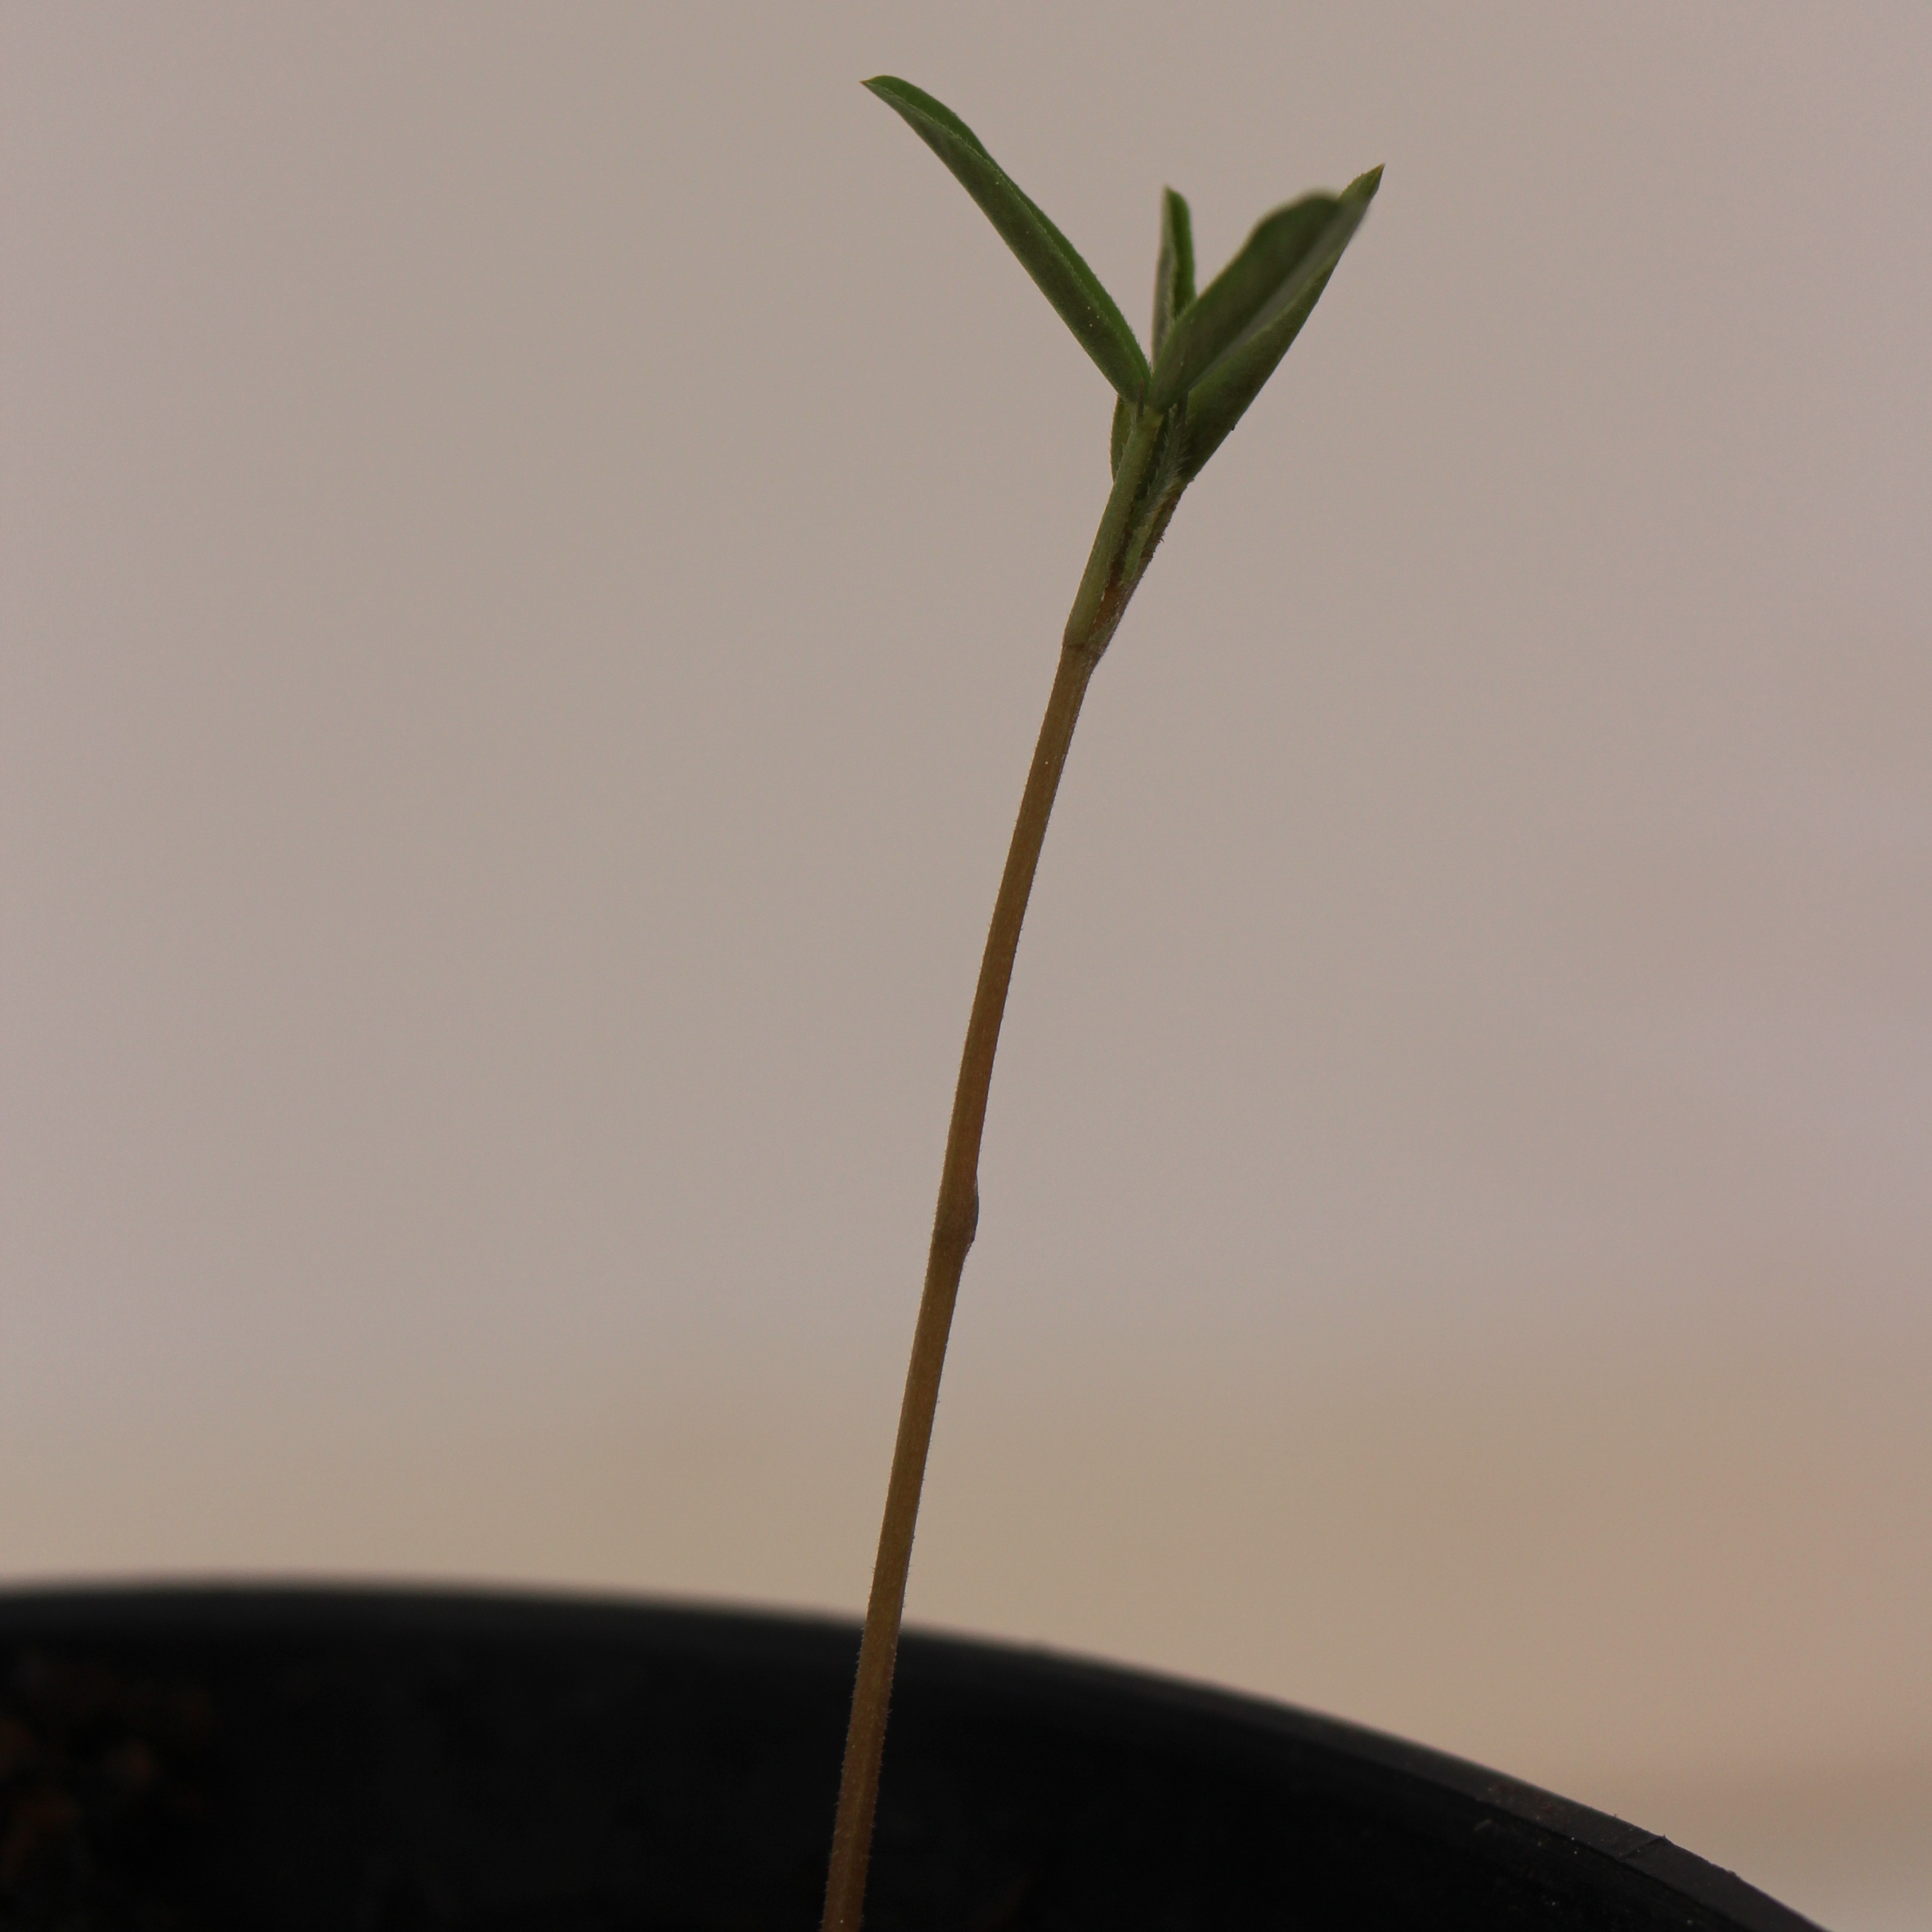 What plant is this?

Vicia sativa
